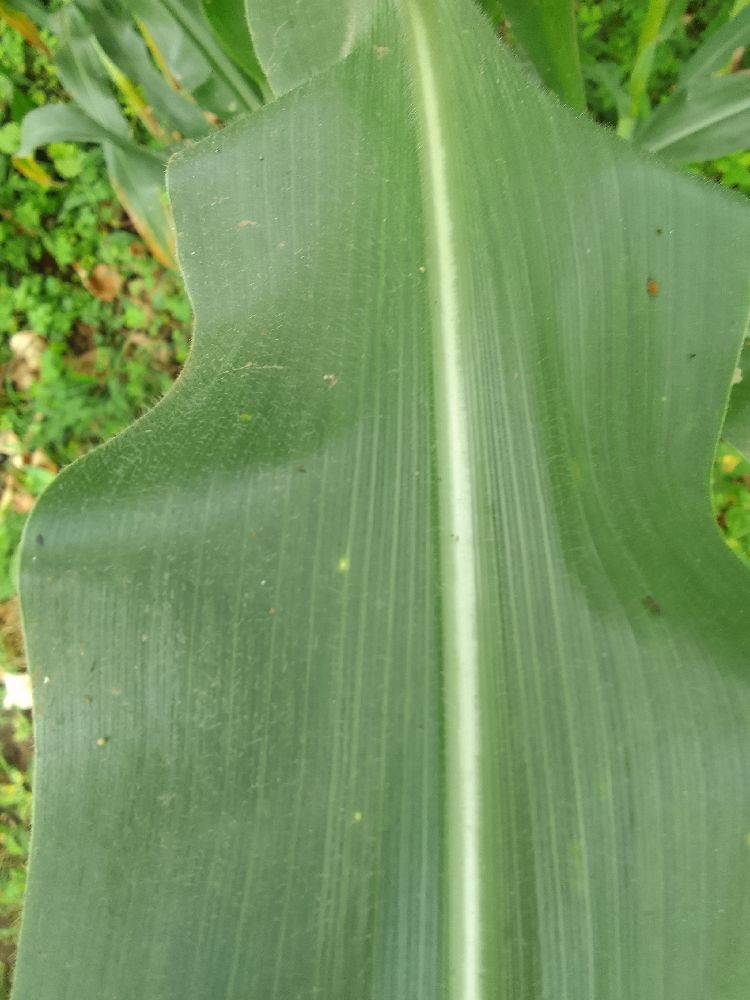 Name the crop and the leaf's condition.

maize, healthy
